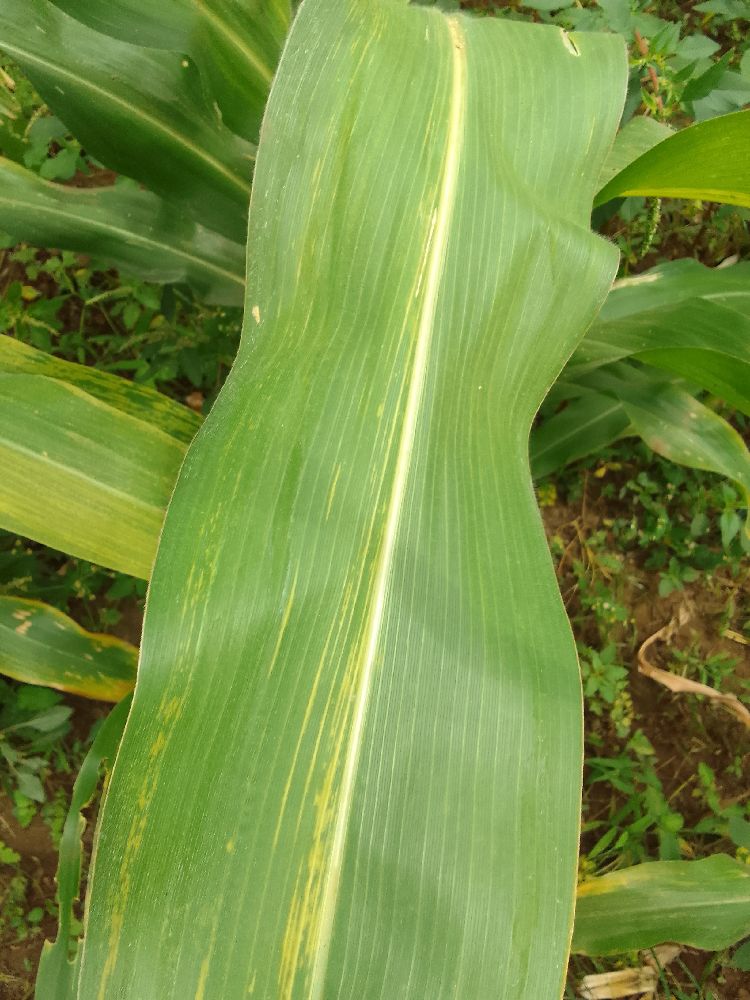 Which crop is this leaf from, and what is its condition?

maize, maize lethal necrosis
